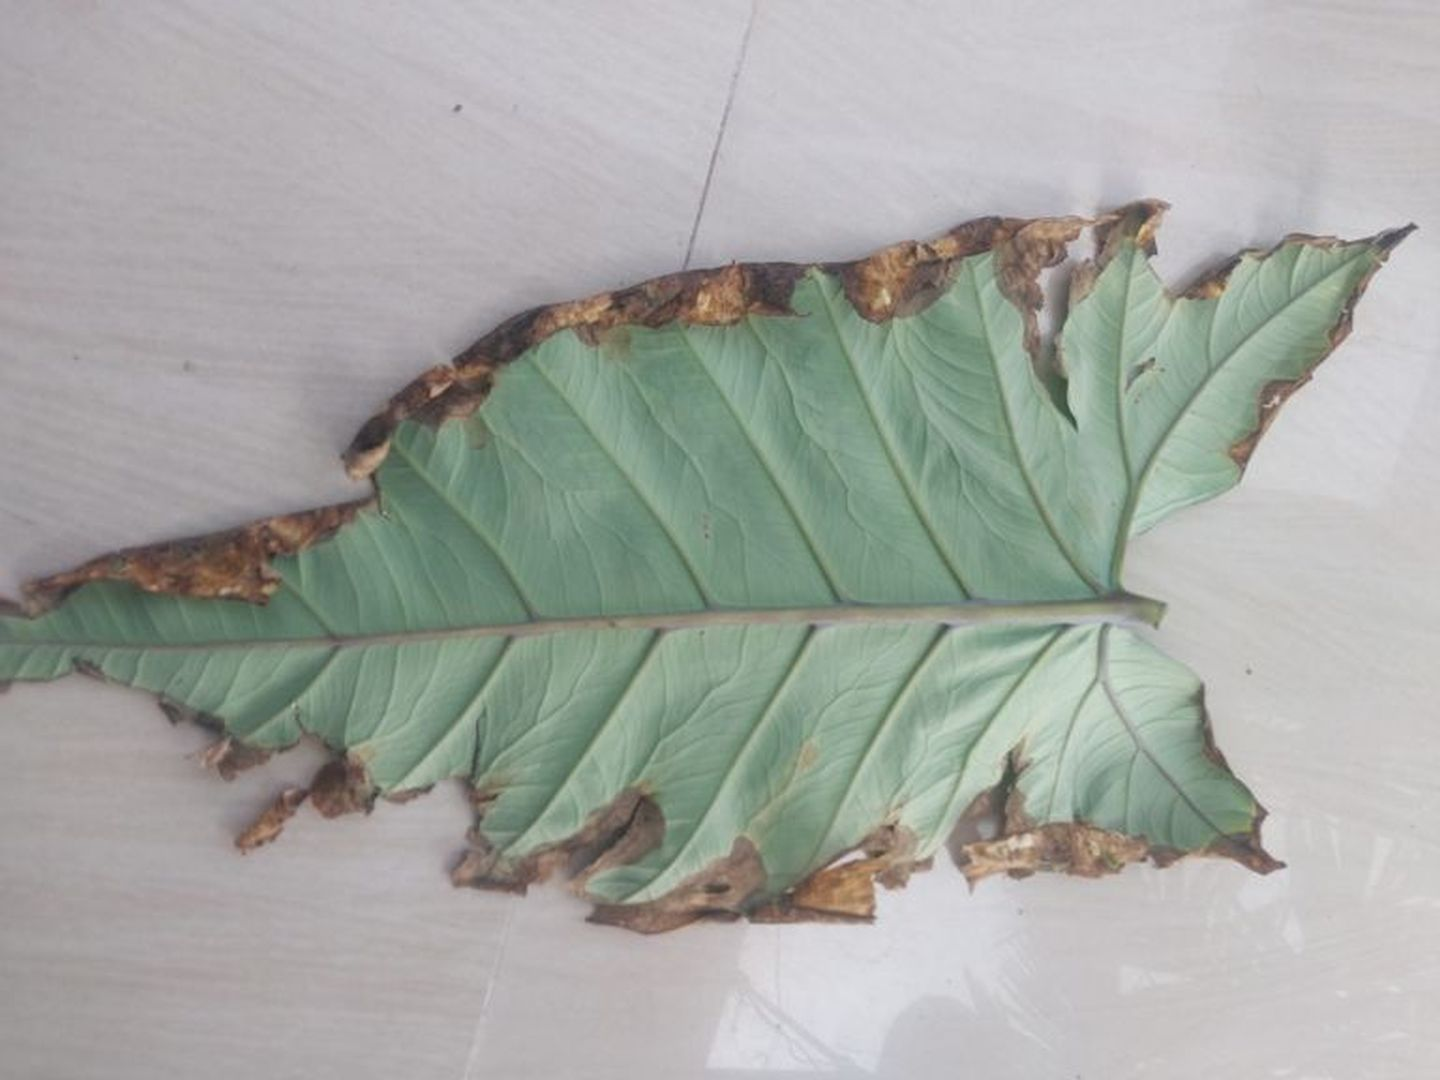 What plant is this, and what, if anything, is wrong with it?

taro, leaf blight
